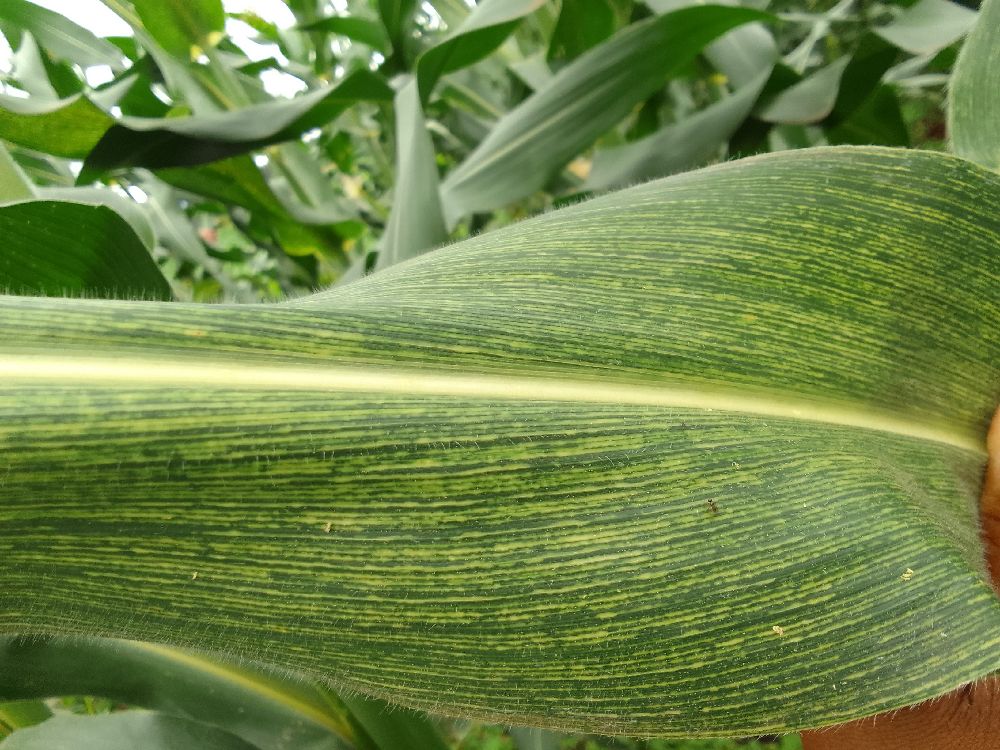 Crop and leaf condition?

maize, maize streak virus
